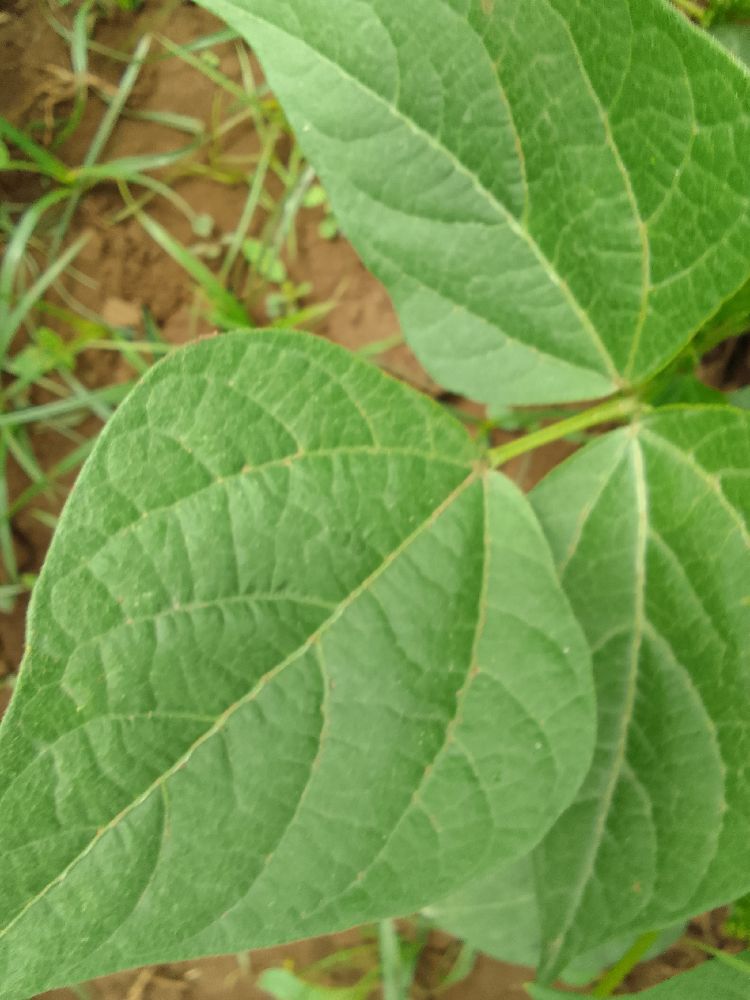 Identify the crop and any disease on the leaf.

common bean, healthy
